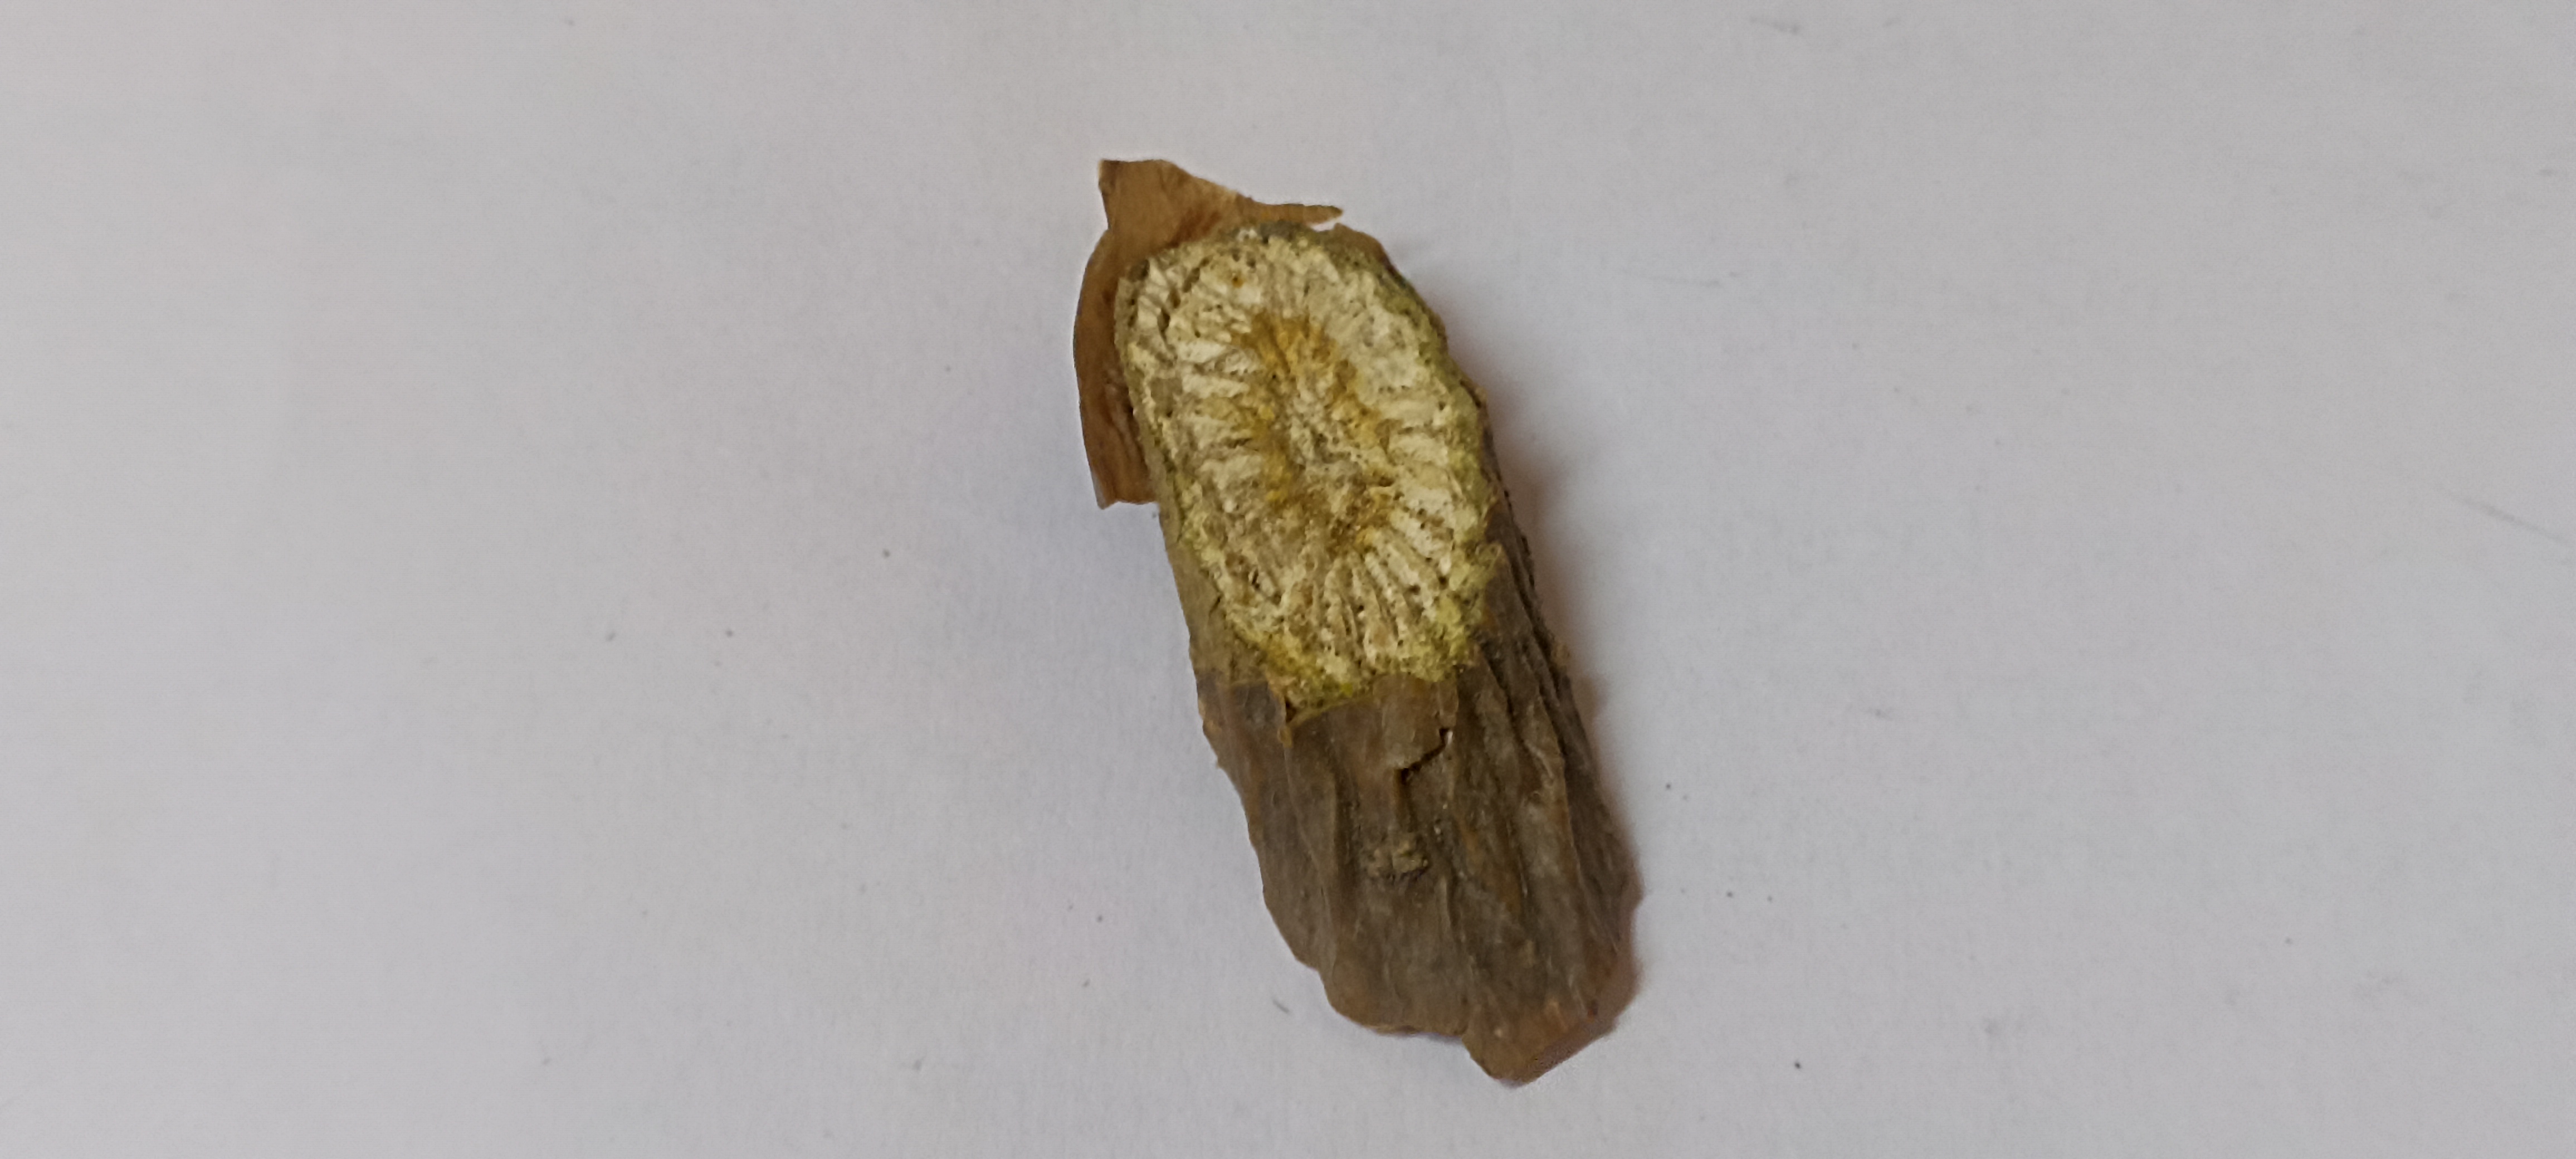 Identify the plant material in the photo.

gulvel
